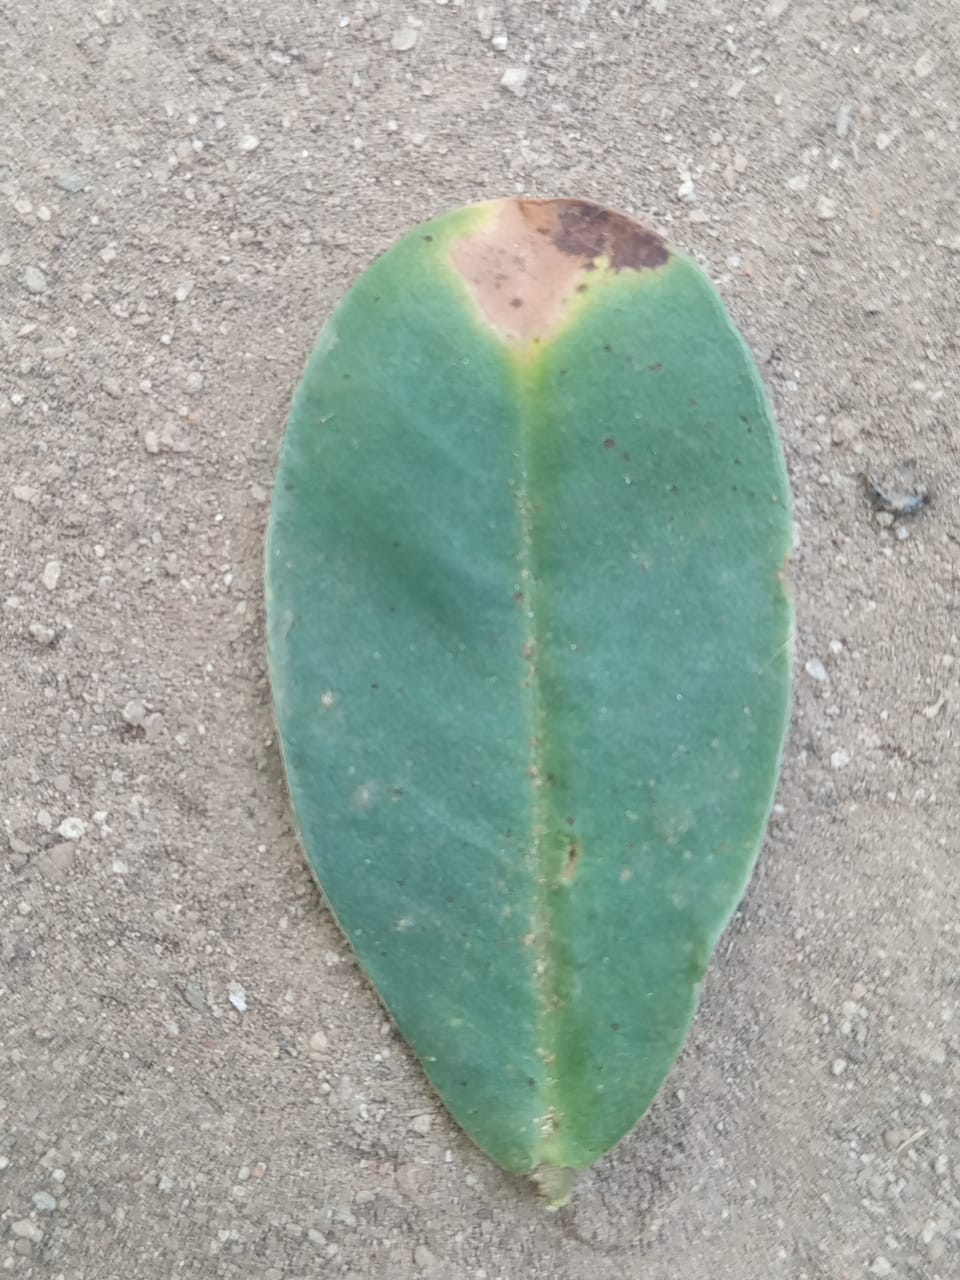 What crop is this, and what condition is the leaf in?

peanut, phoma arachidicola
